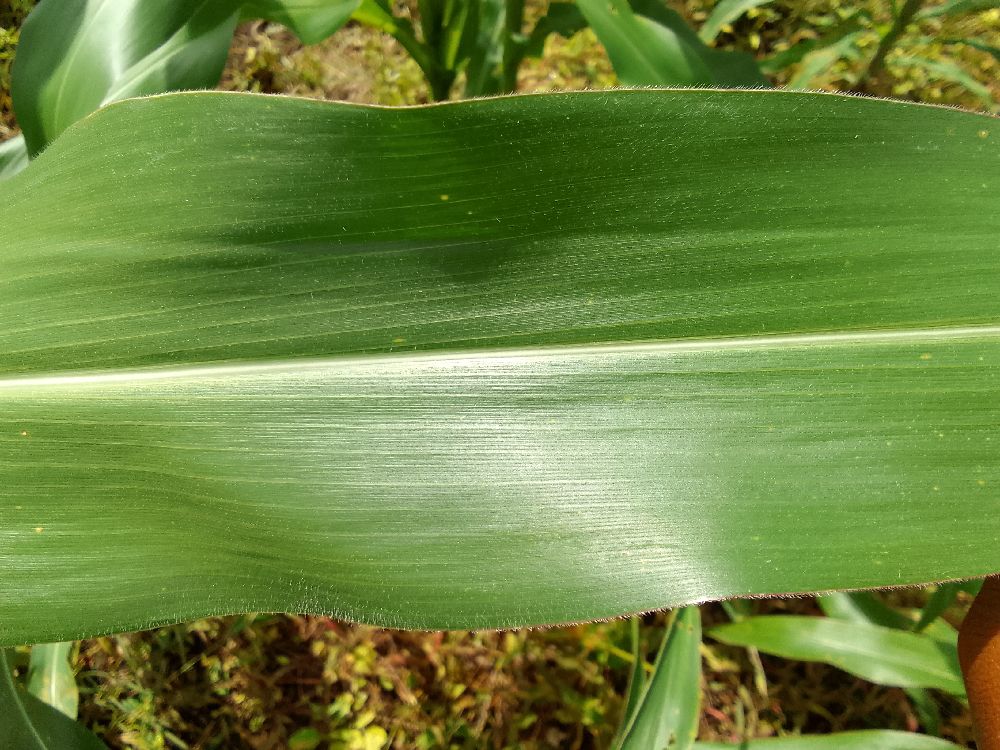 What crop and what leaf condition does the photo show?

maize, healthy
